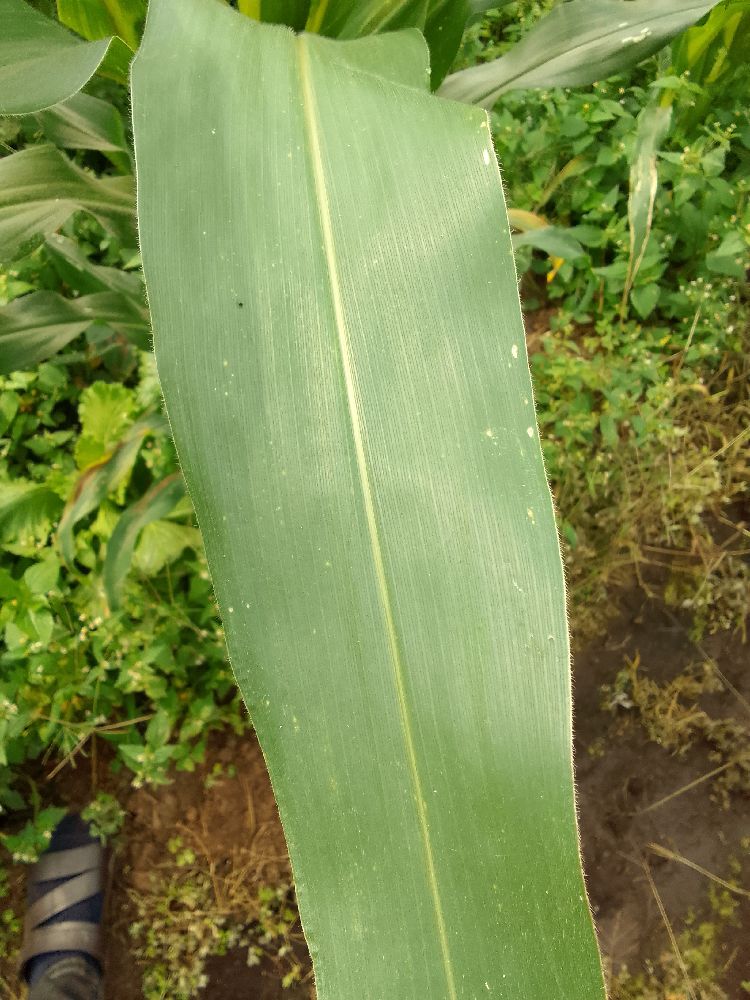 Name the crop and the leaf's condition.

maize, healthy
